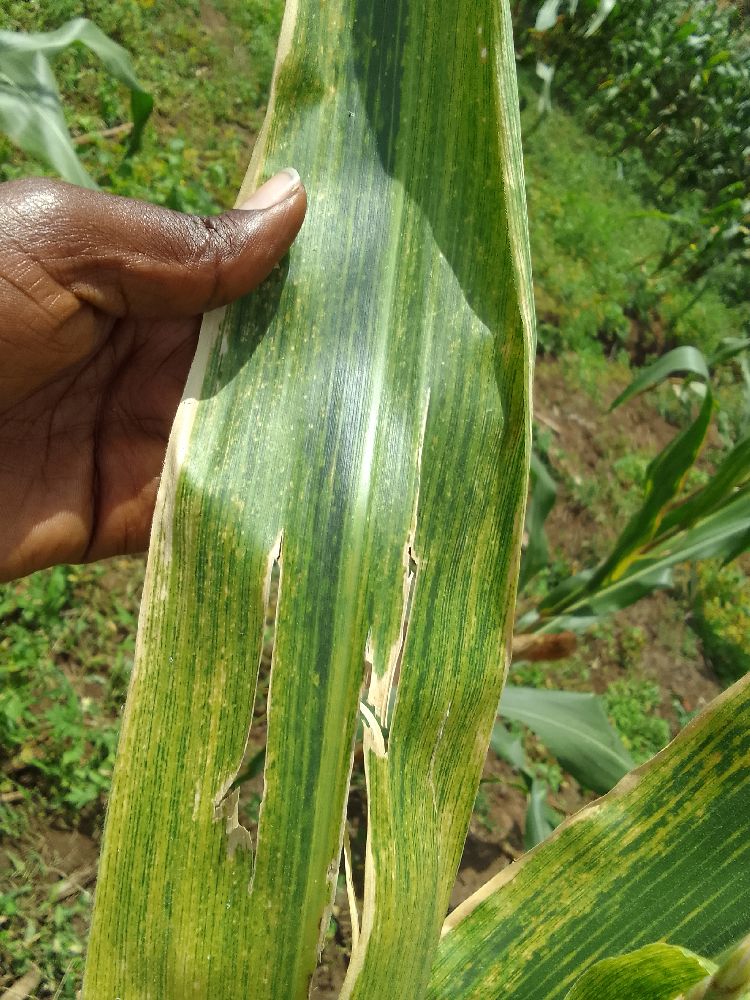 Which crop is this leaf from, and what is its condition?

maize, maize lethal necrosis
